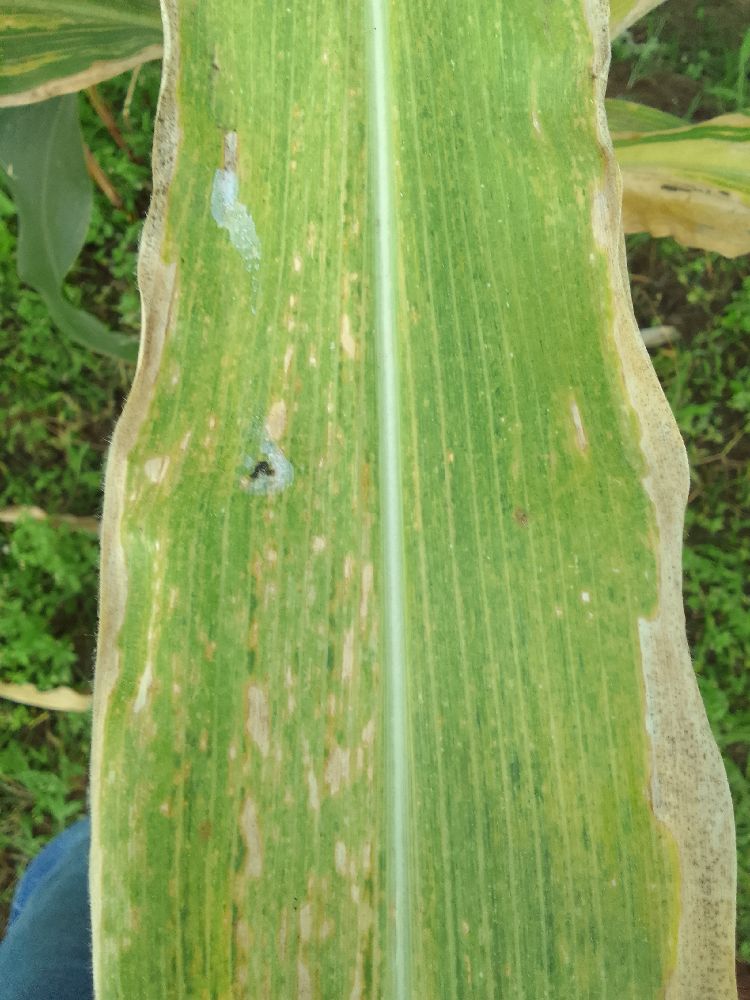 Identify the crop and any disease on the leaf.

maize, maize lethal necrosis
